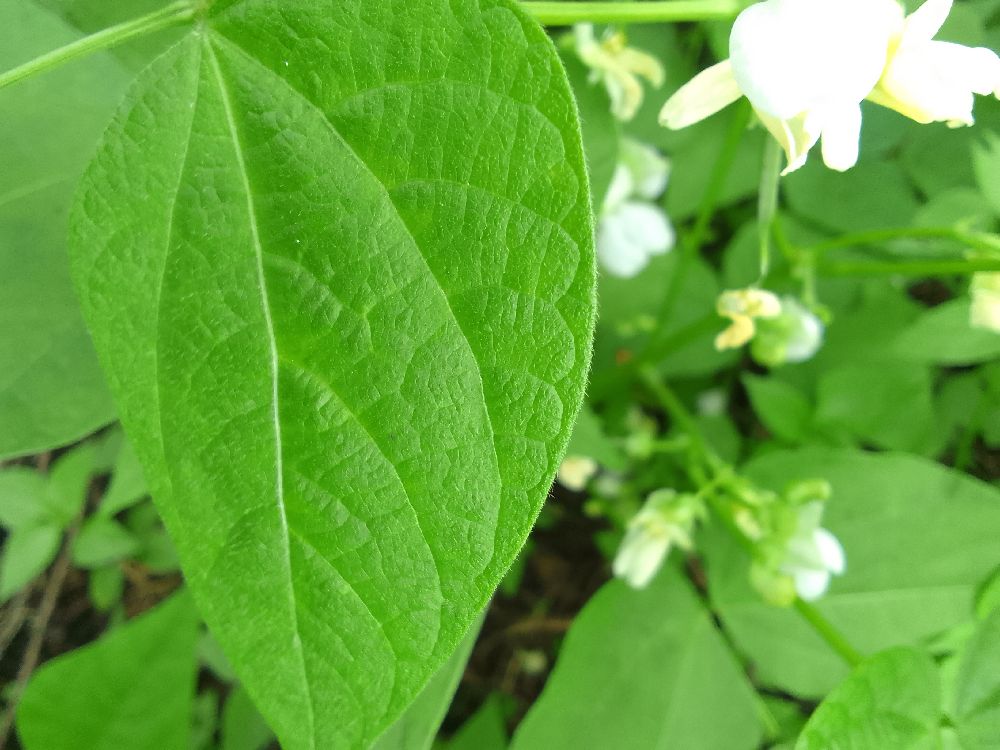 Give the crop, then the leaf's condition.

common bean, healthy
